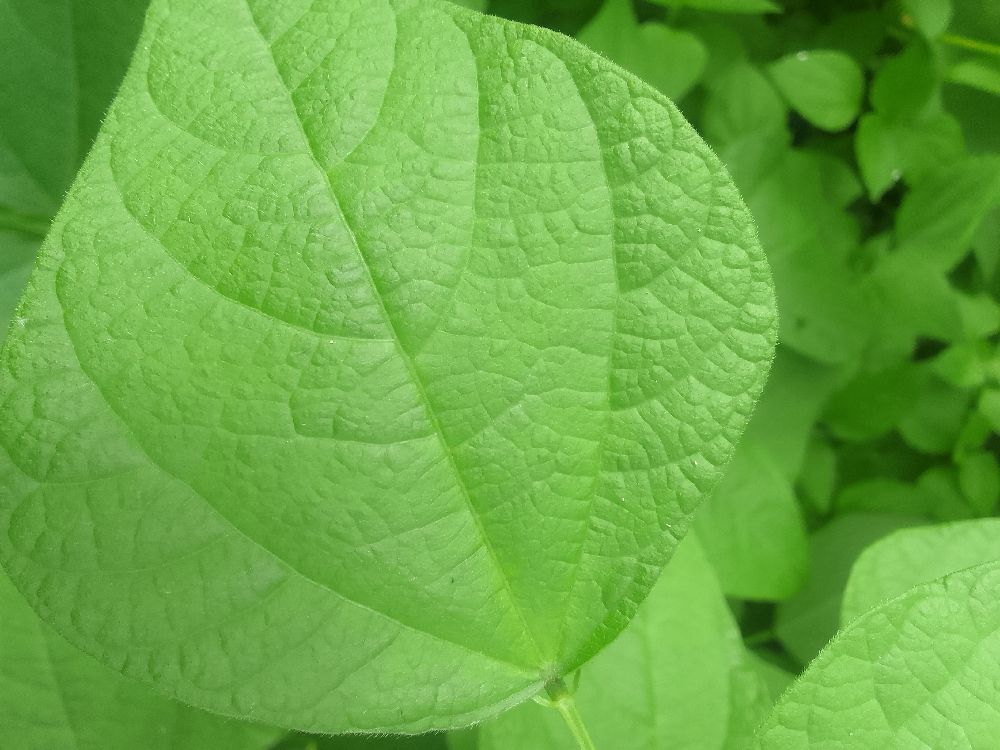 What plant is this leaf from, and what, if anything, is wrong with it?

common bean, healthy
